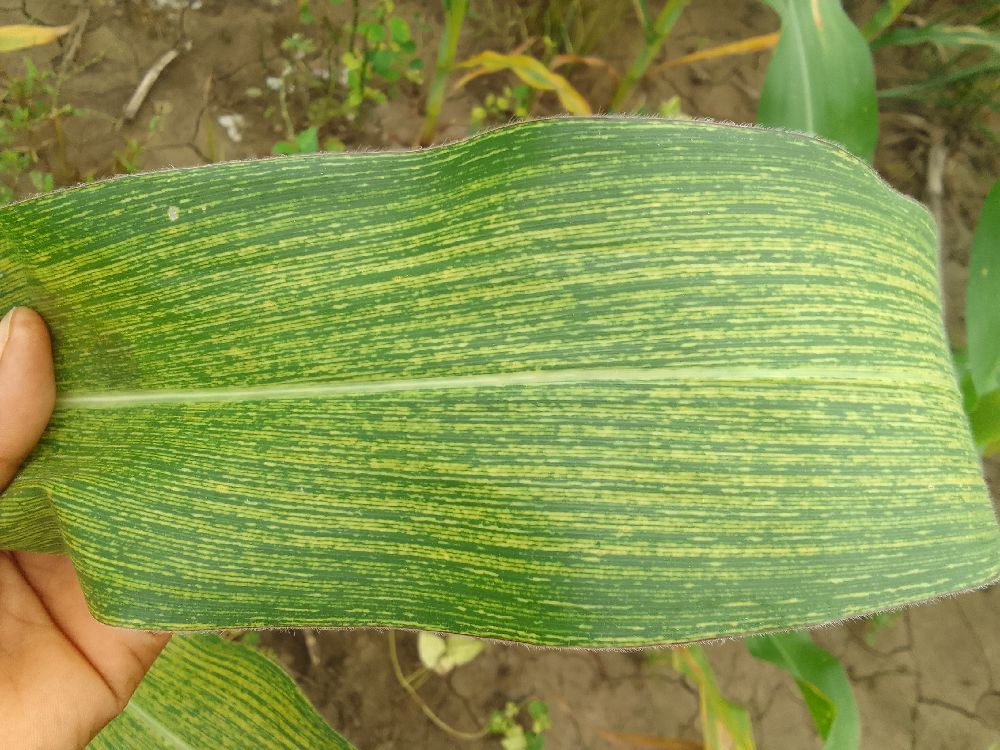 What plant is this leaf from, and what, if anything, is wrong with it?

maize, maize streak virus
